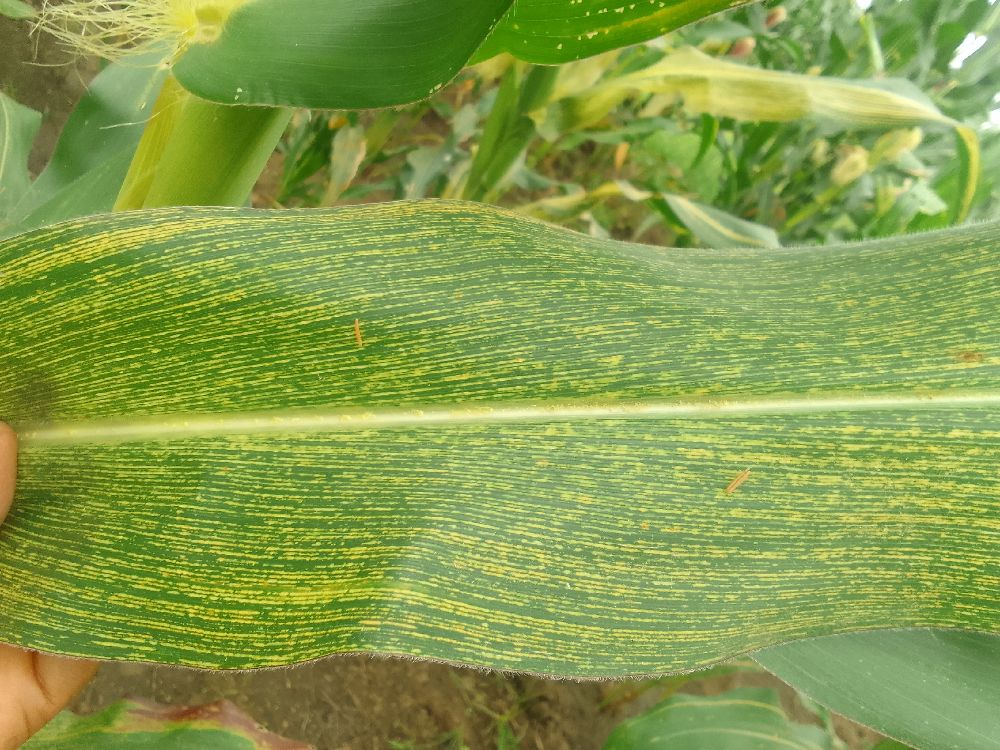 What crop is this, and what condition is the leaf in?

maize, maize streak virus
